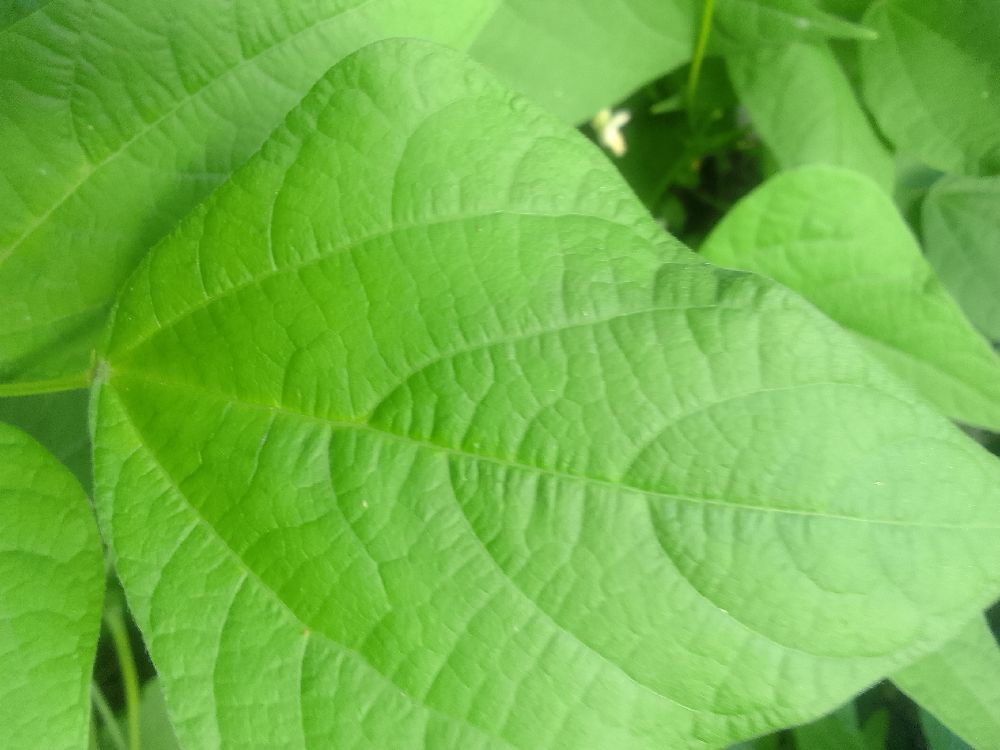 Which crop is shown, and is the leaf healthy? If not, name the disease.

common bean, healthy
